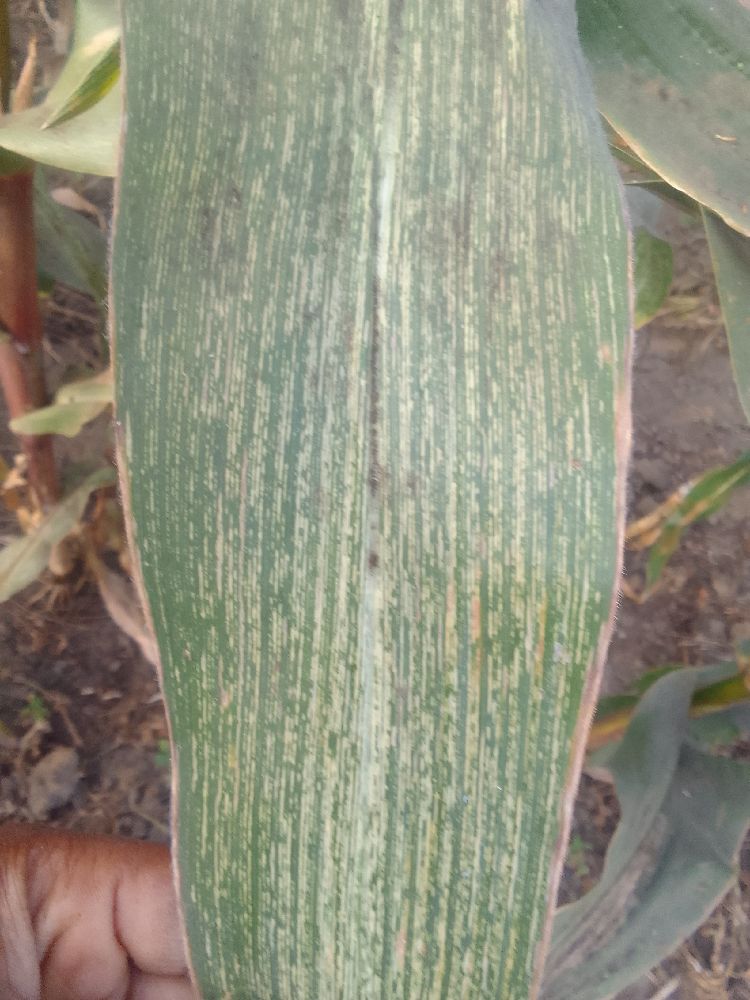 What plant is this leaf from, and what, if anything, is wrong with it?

maize, maize streak virus
